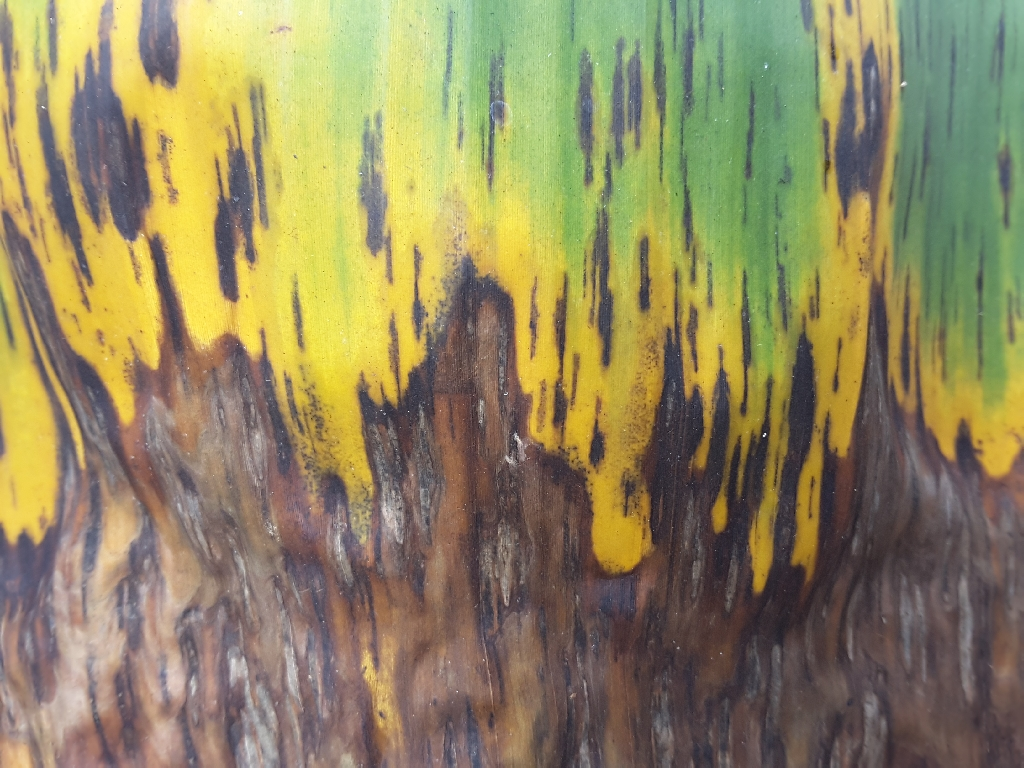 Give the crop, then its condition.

banana, black sigatoka
